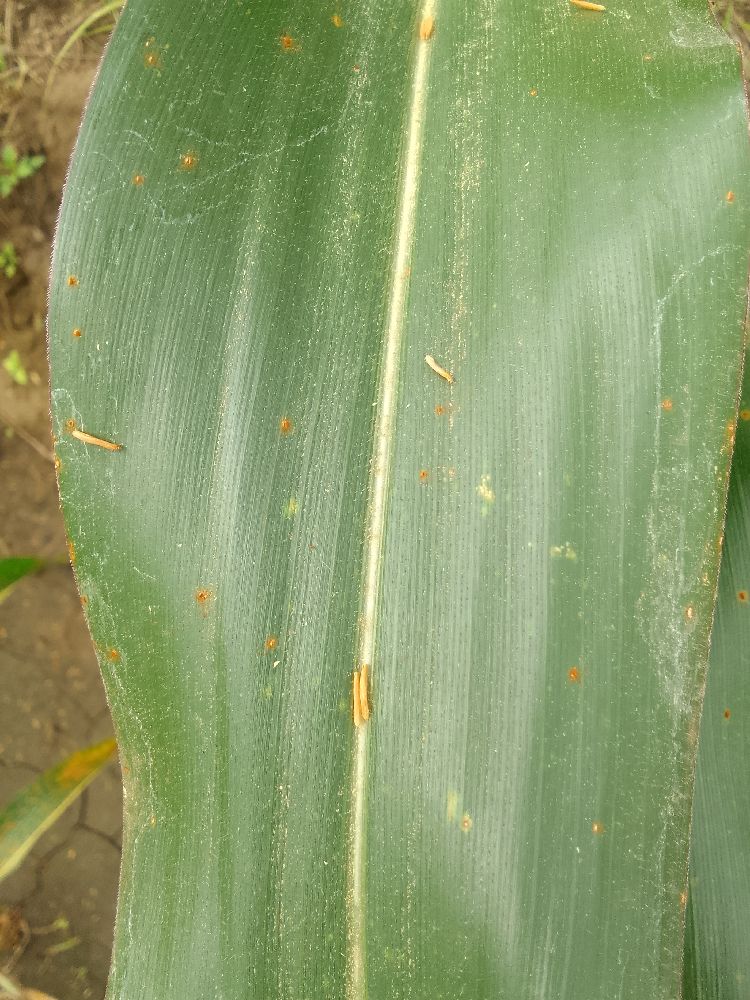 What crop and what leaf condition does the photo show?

maize, healthy
